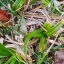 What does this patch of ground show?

grass
